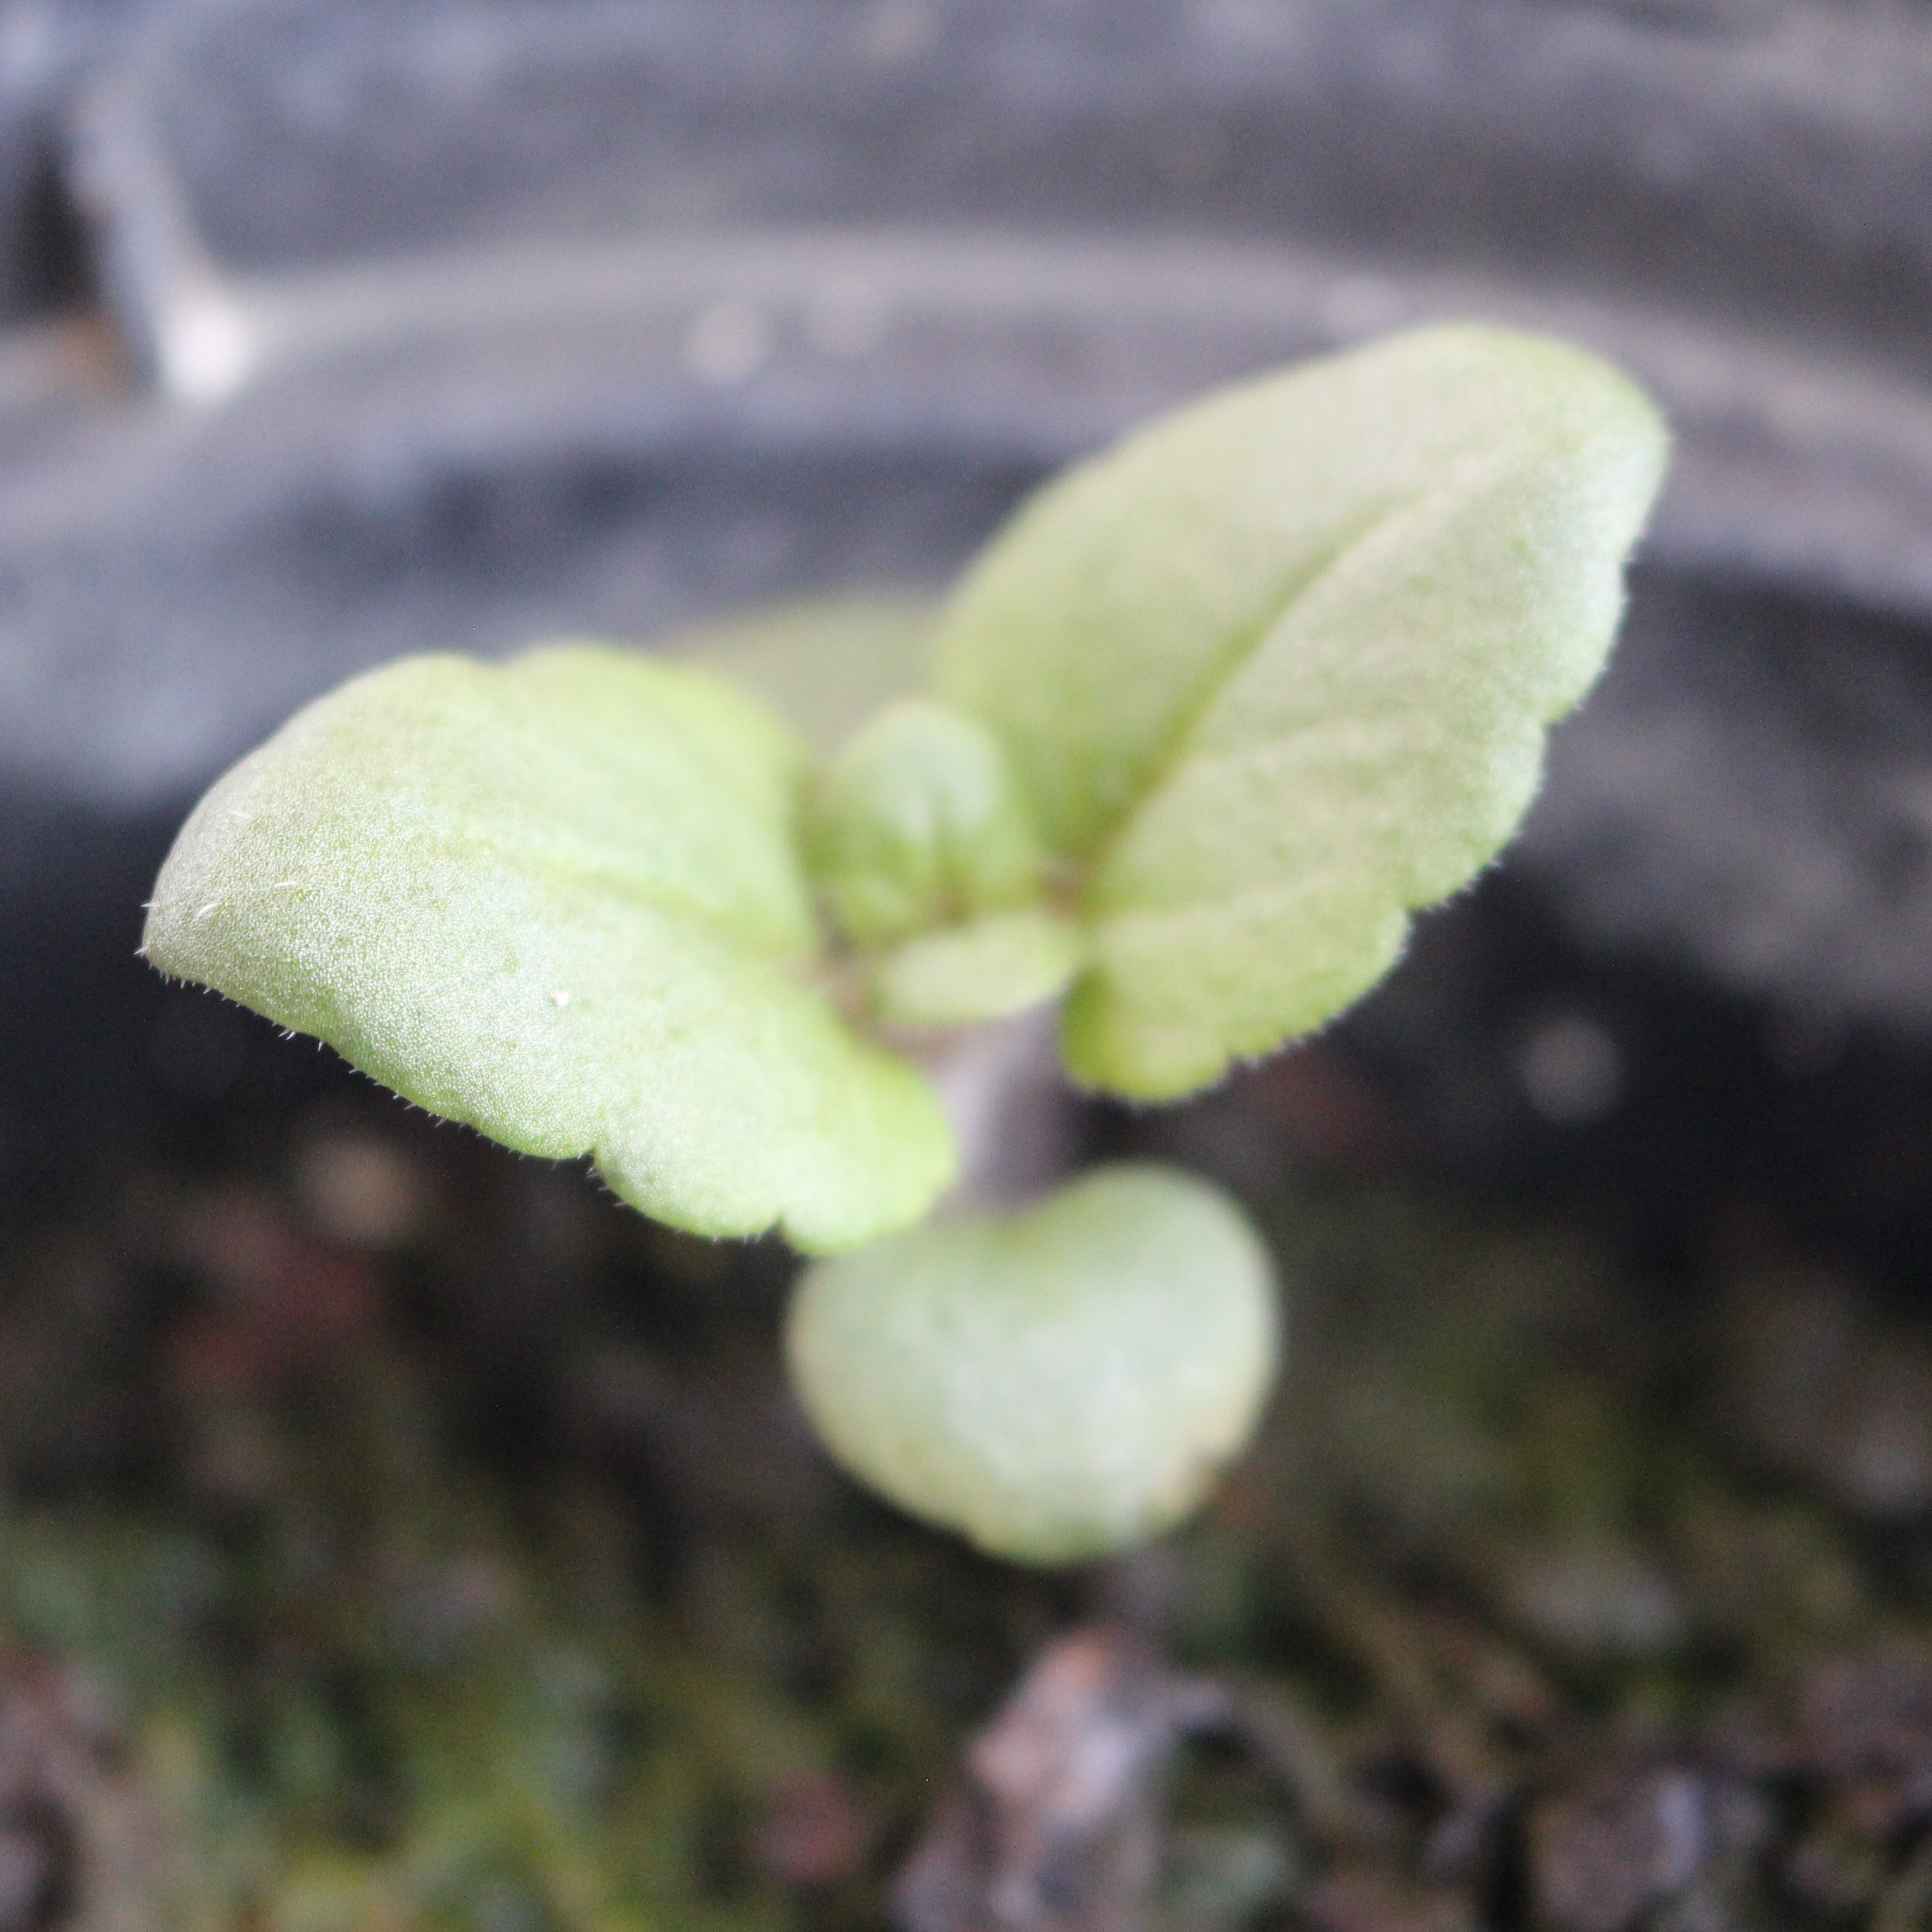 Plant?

Veronica persica
